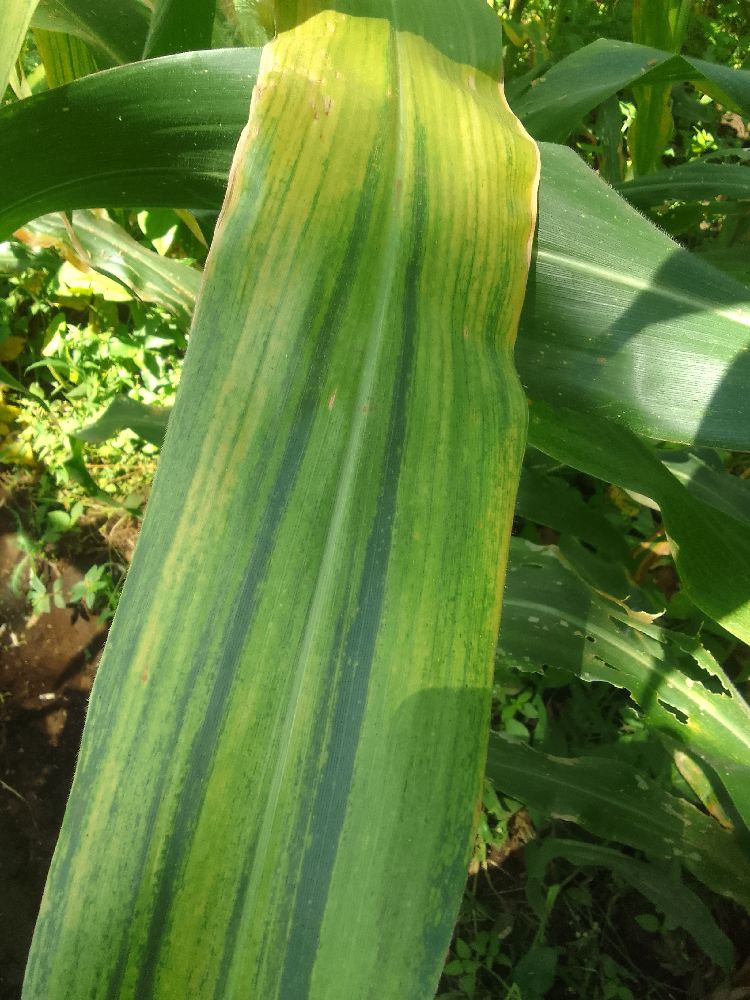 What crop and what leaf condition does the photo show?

maize, maize lethal necrosis
